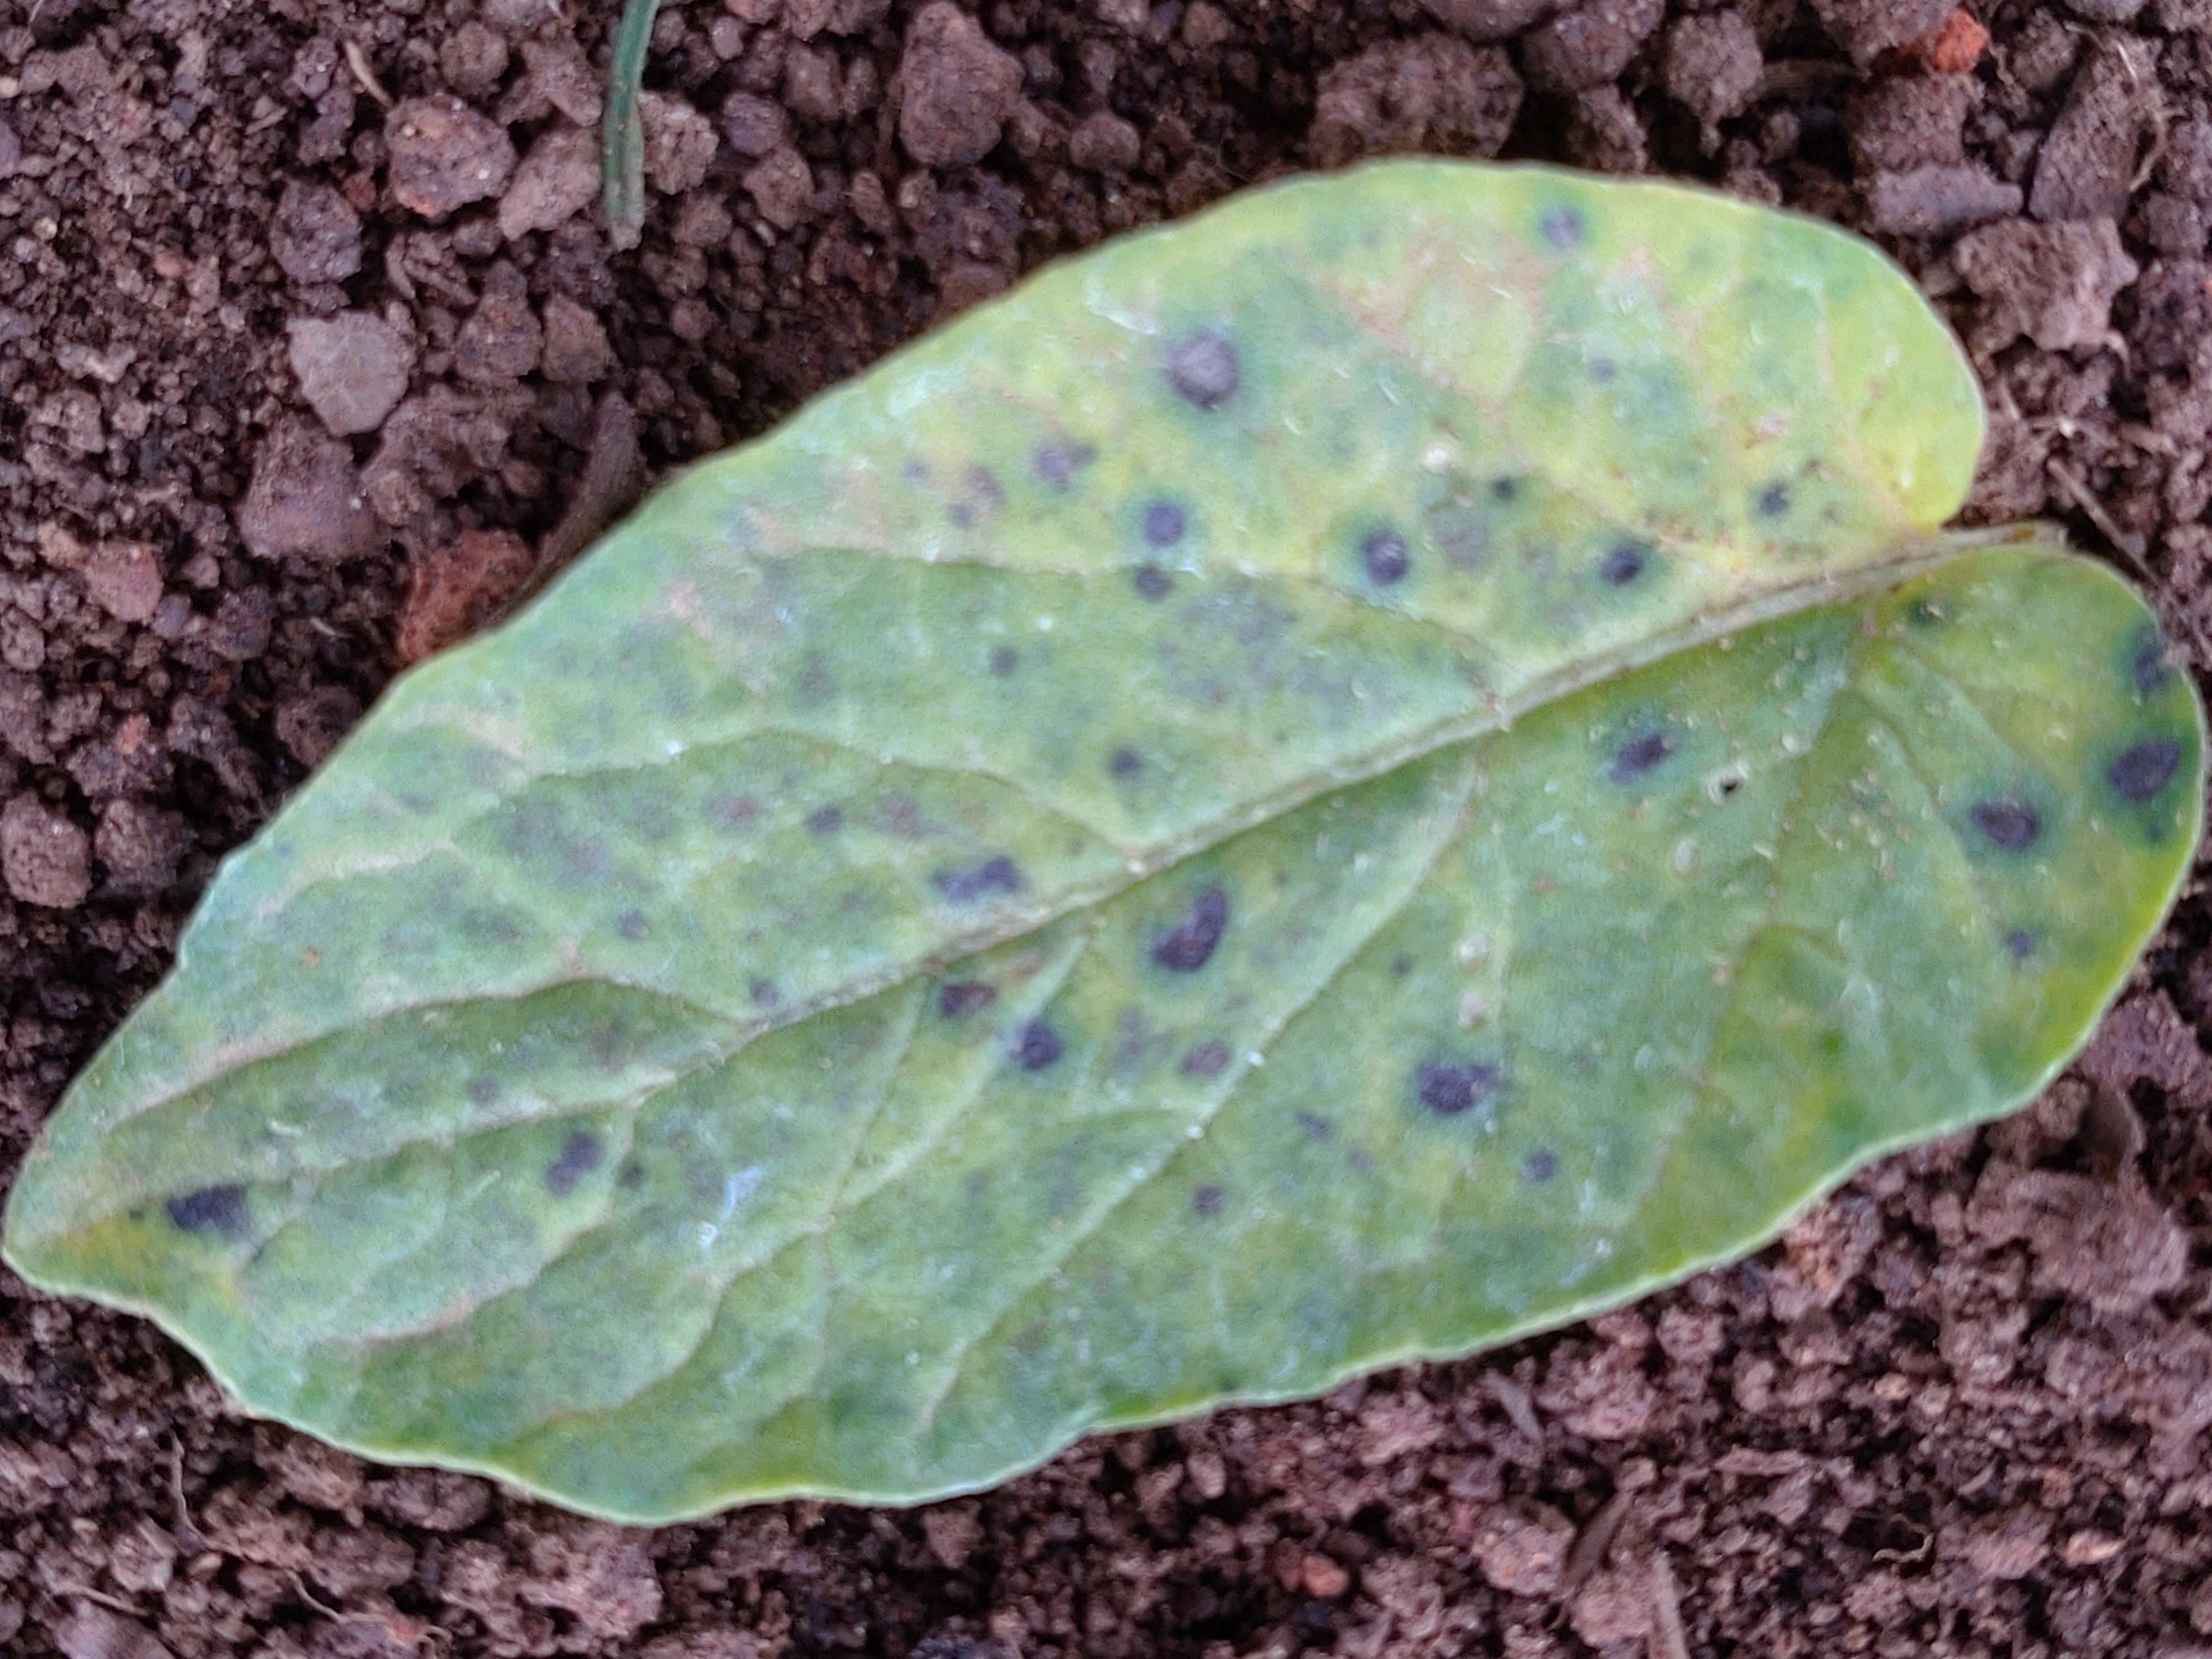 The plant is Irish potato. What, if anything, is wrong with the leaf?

late blight
